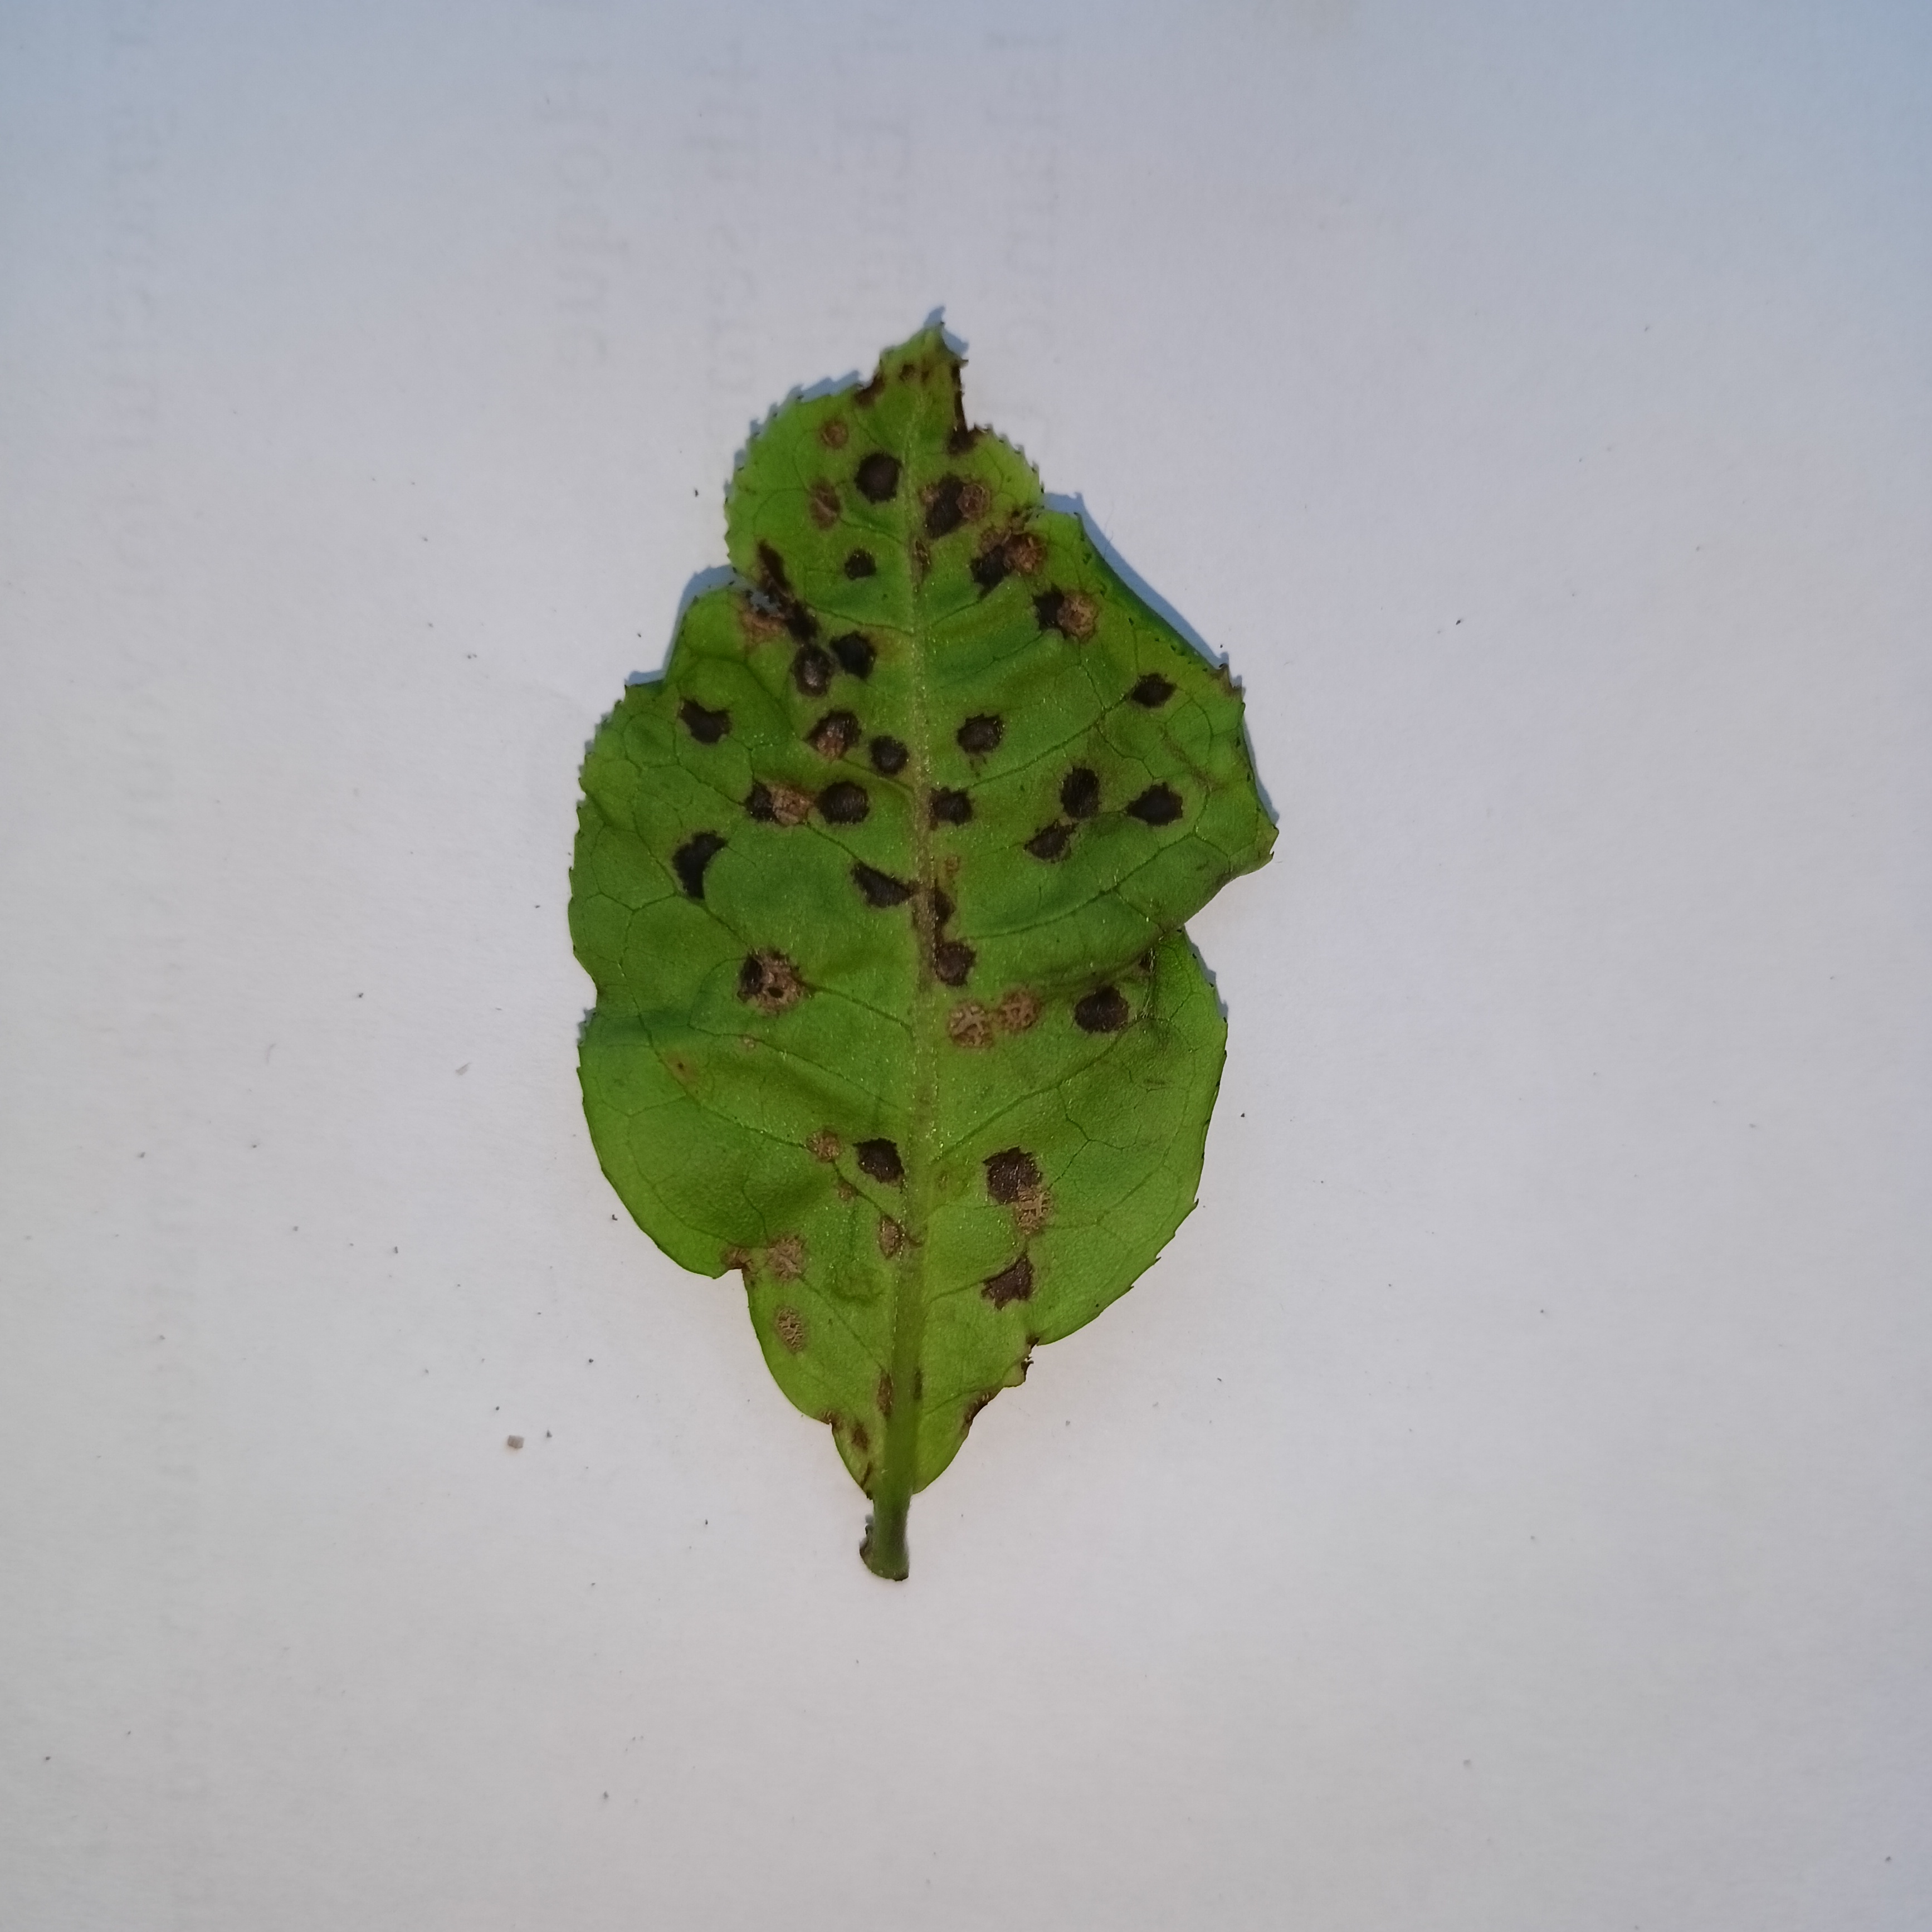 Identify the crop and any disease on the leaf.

tea, helopeltis
